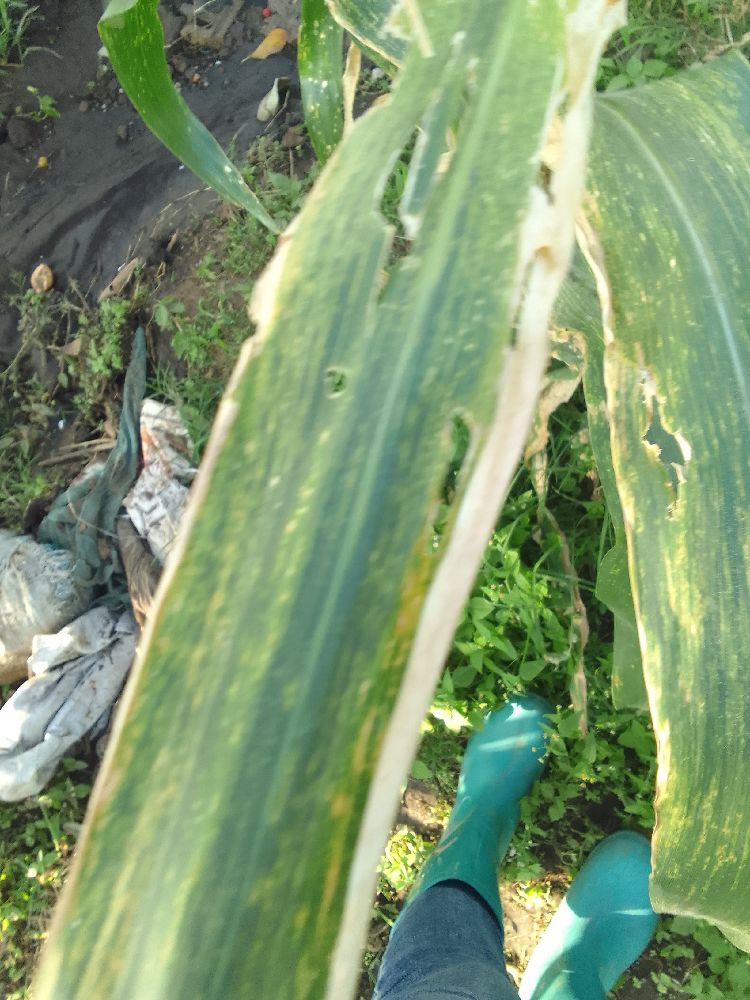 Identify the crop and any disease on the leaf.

maize, maize lethal necrosis
